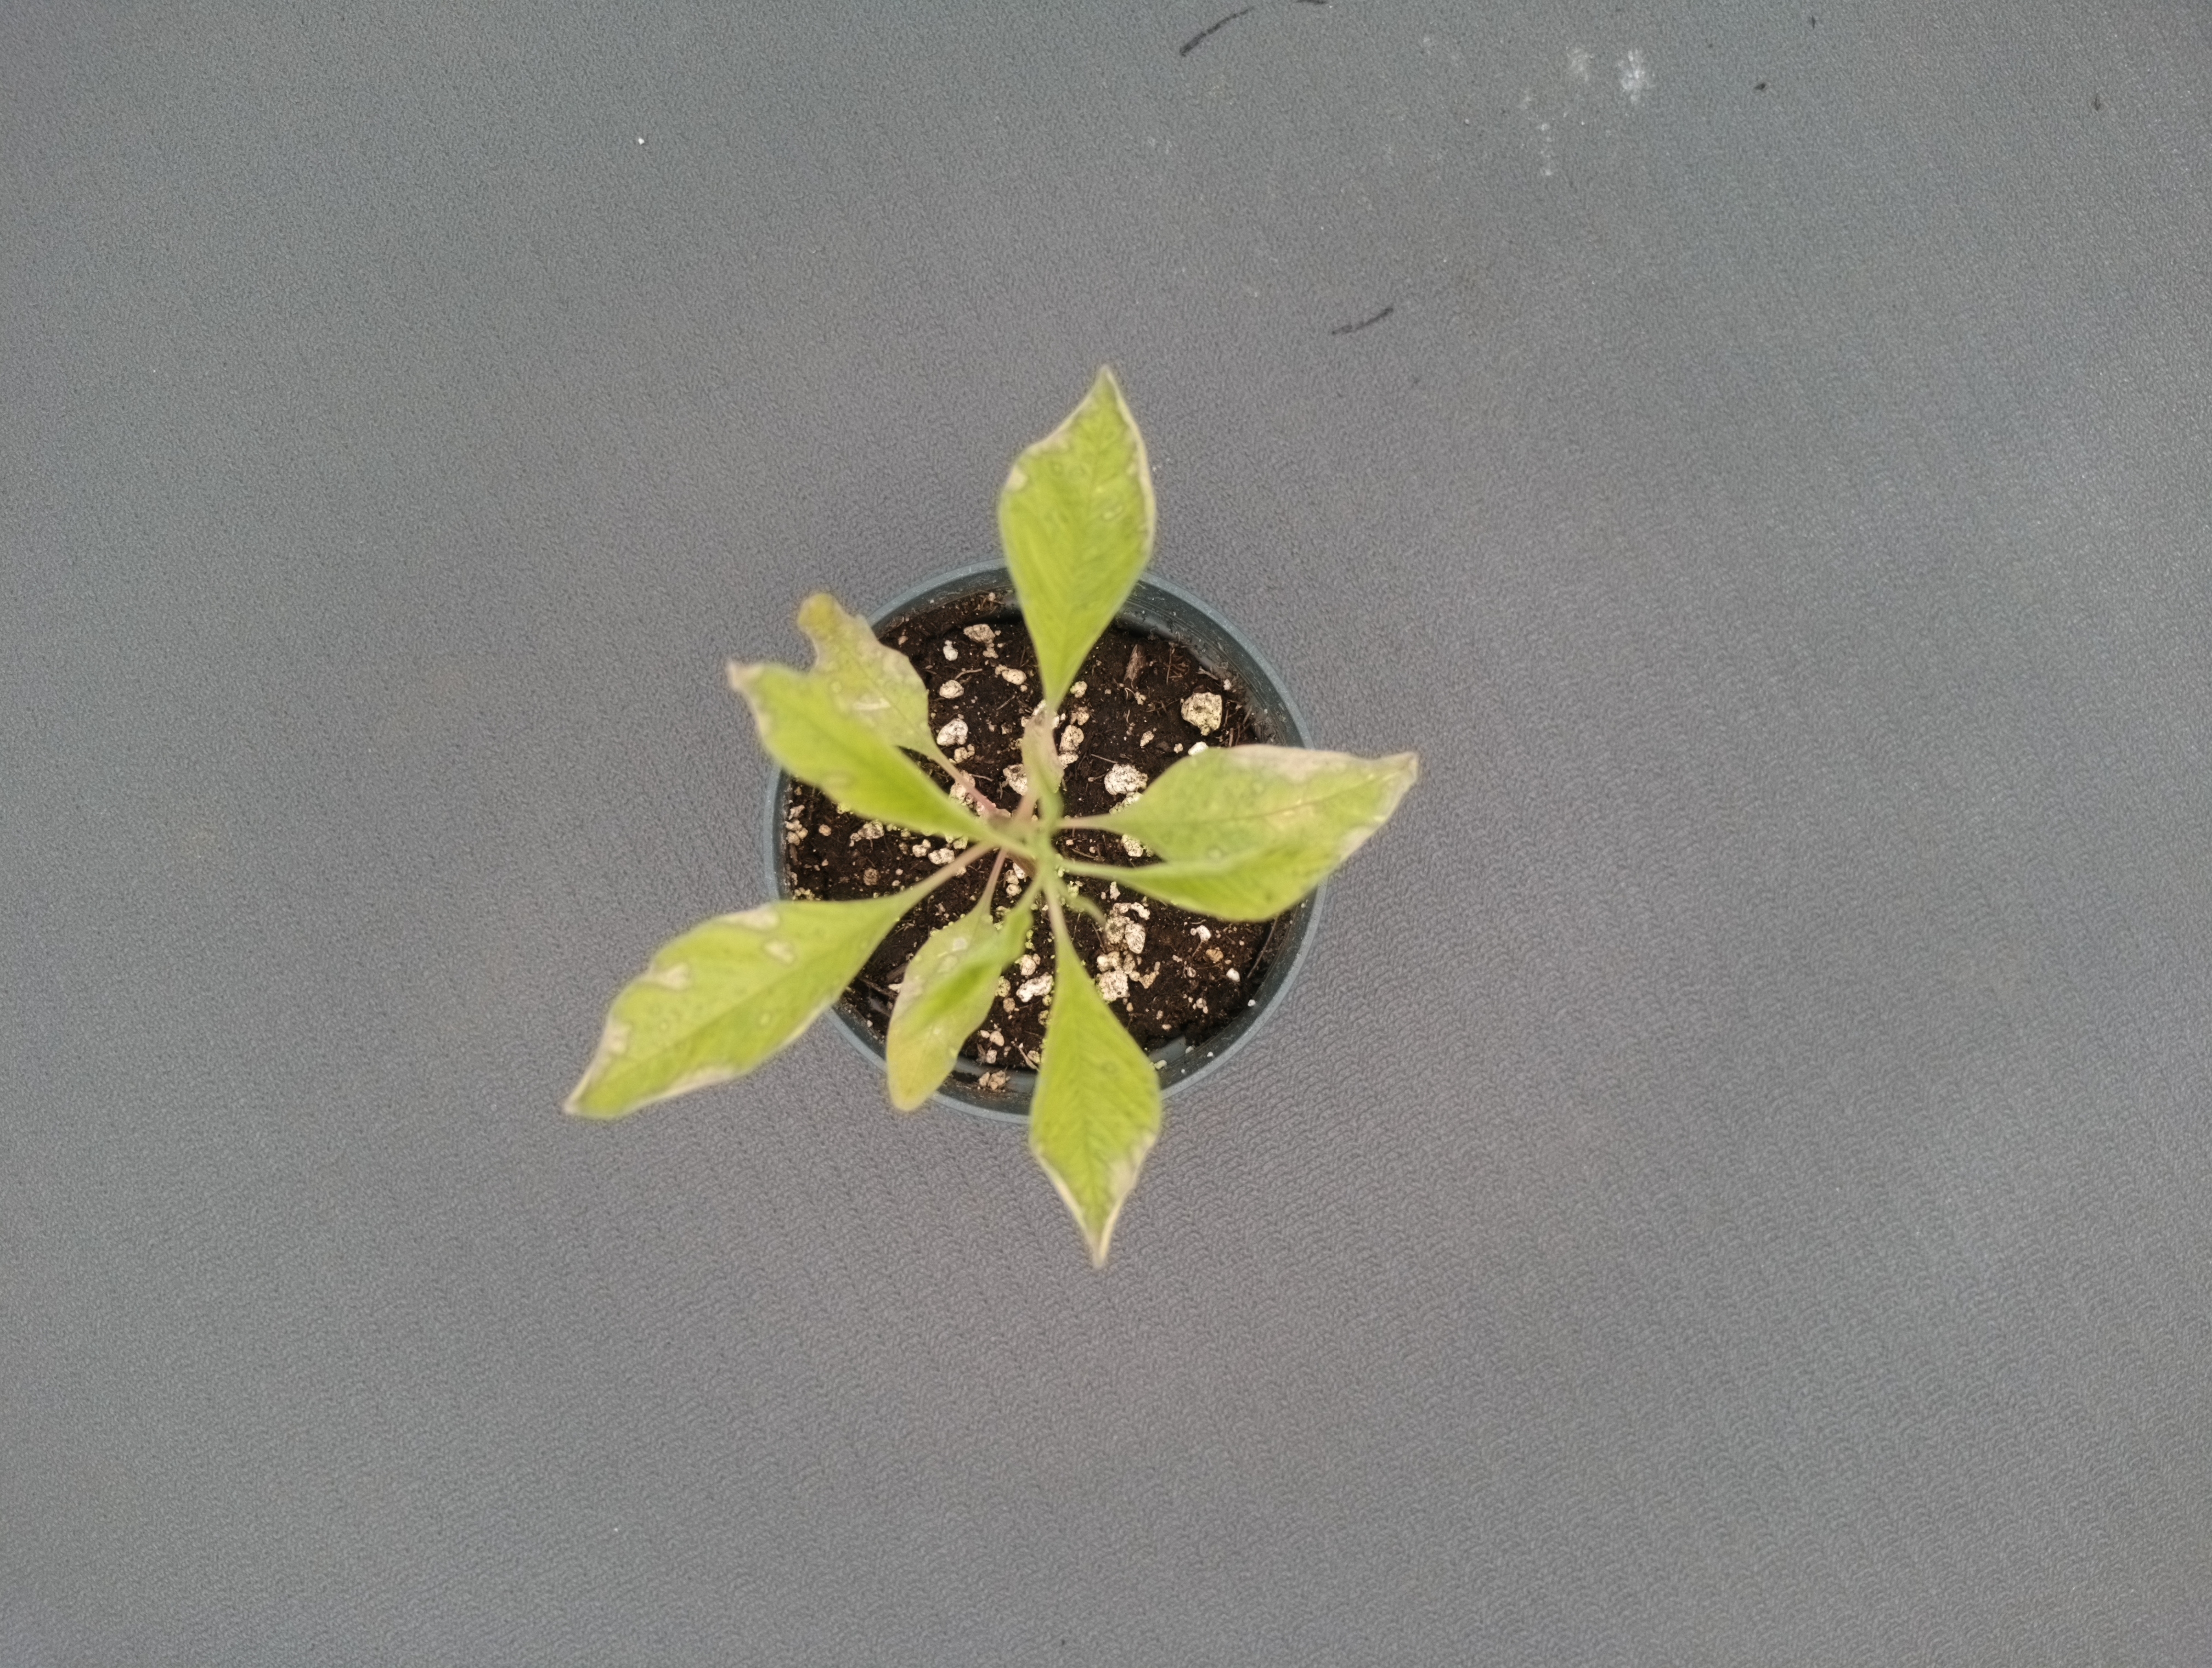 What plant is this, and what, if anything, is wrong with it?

waterhemp, chlorosis necrosis
